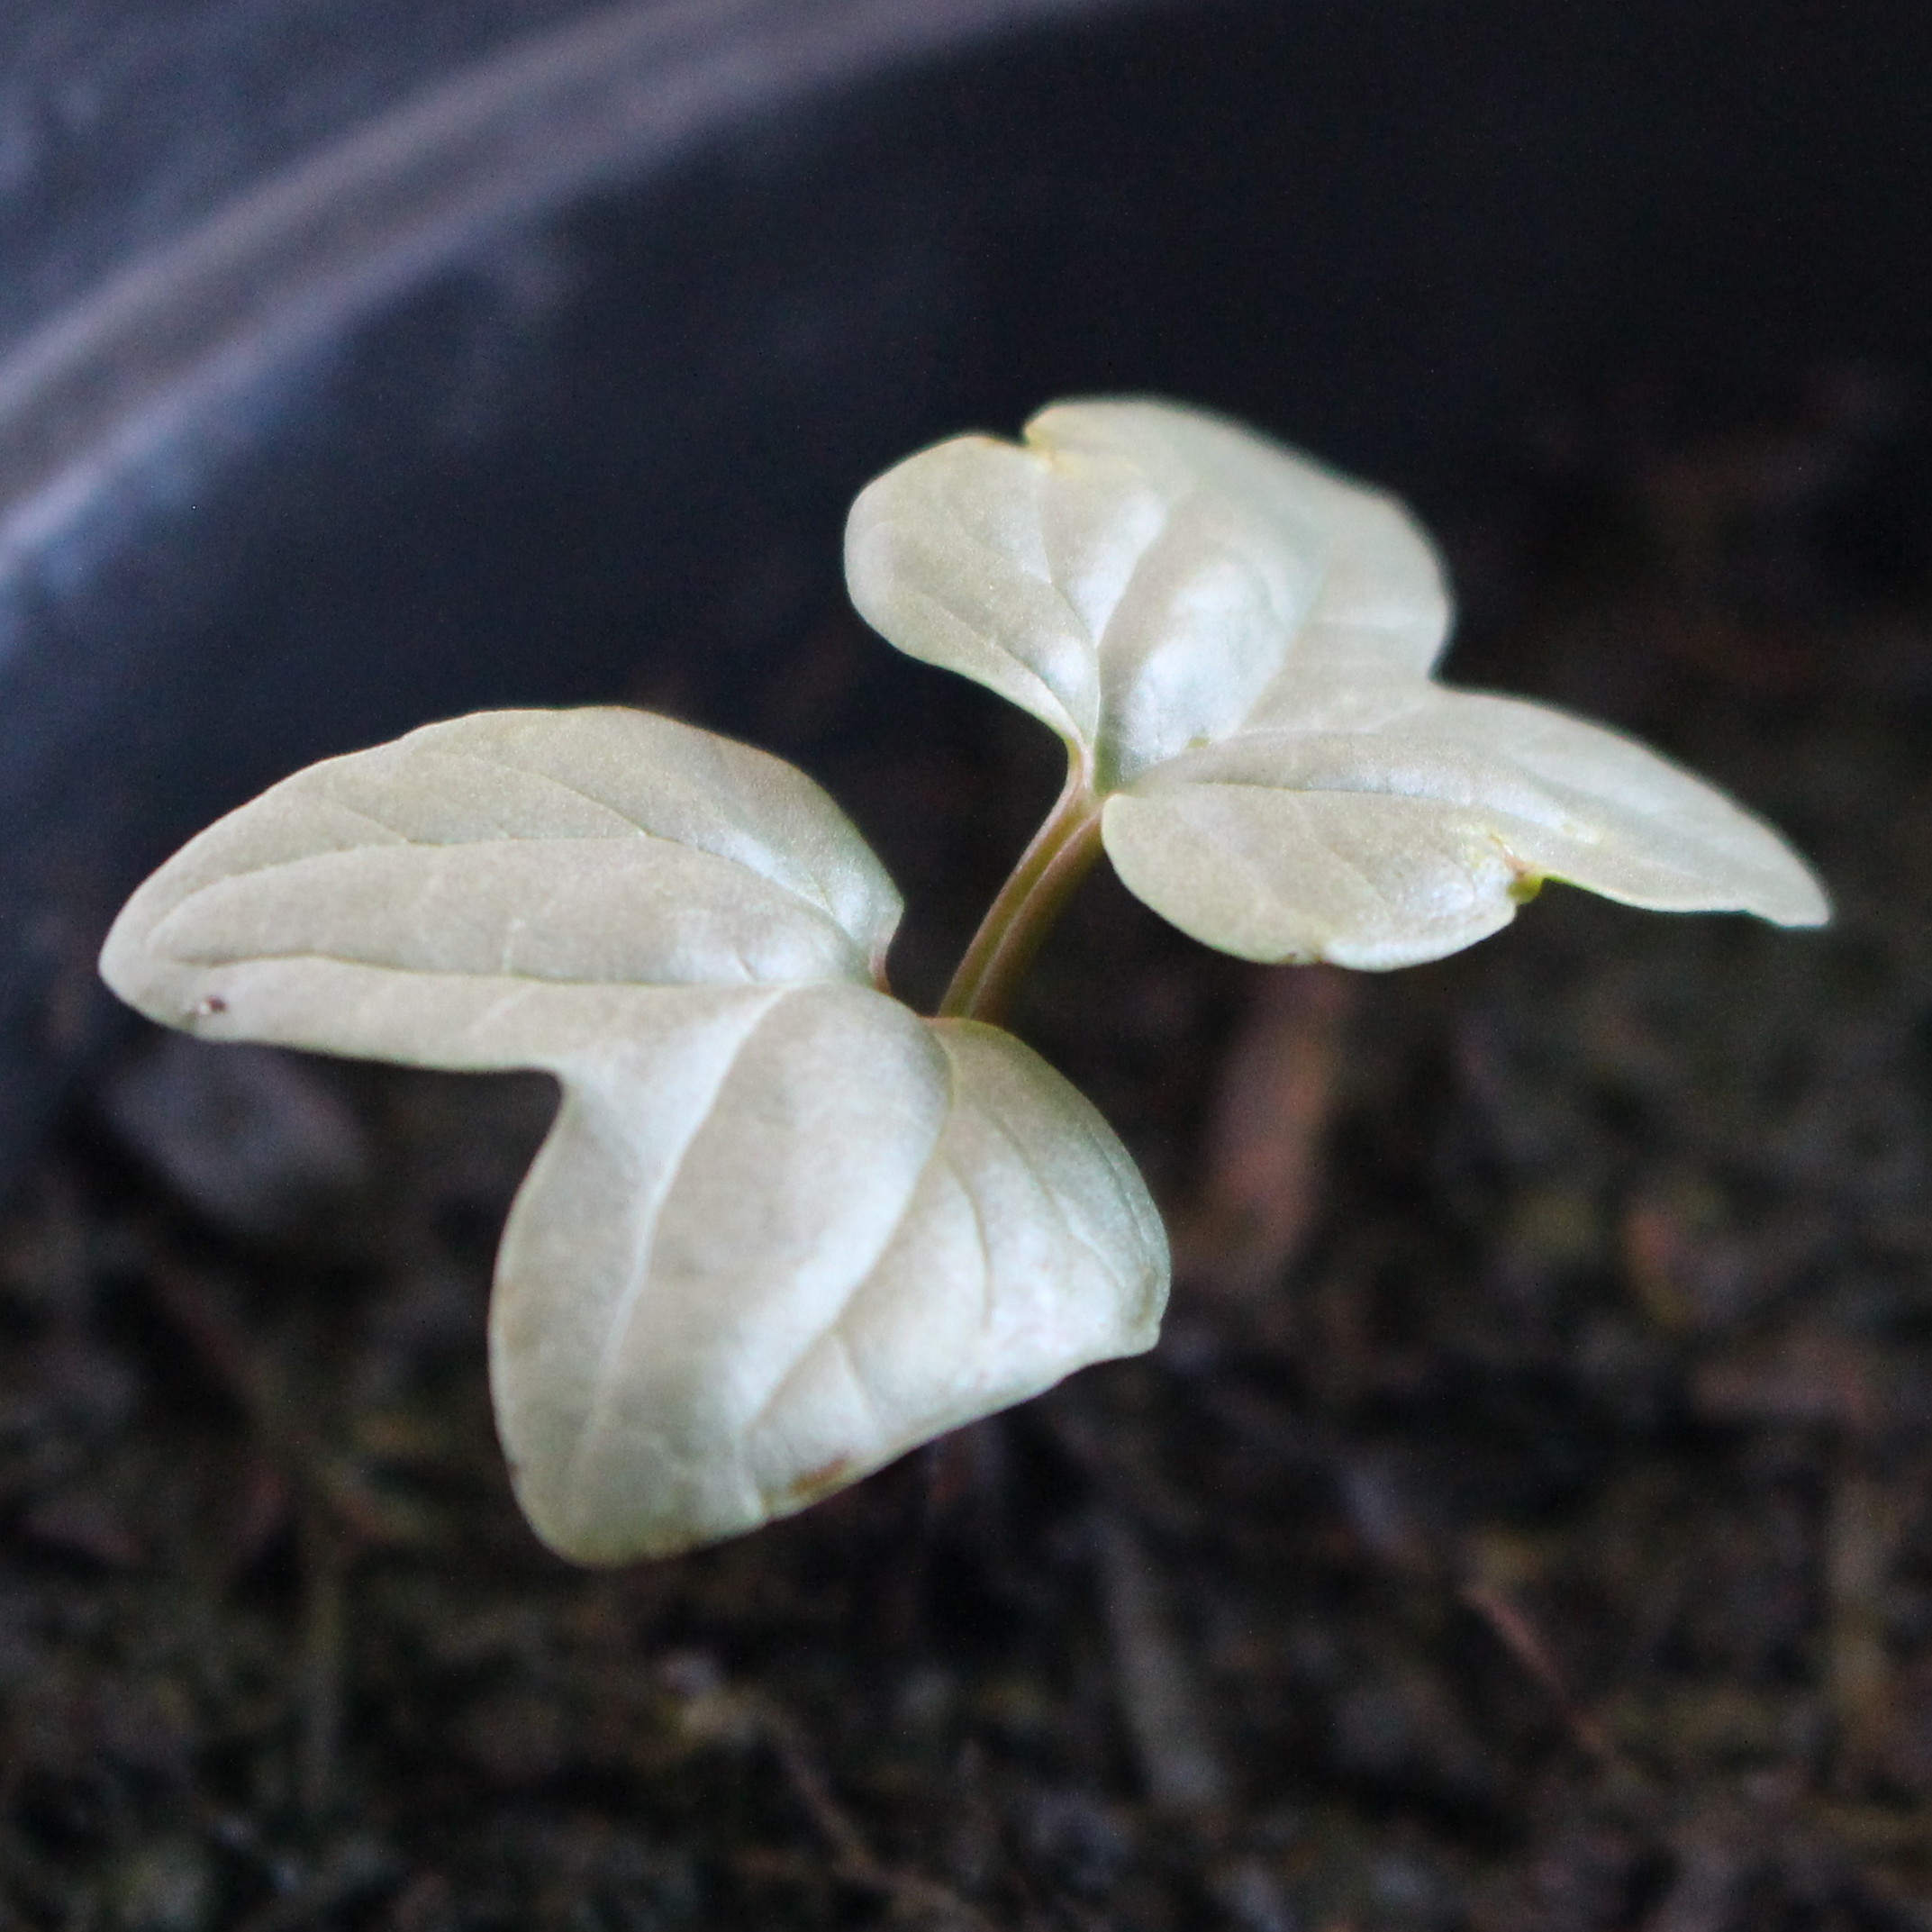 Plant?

Convolvulus arvensis
